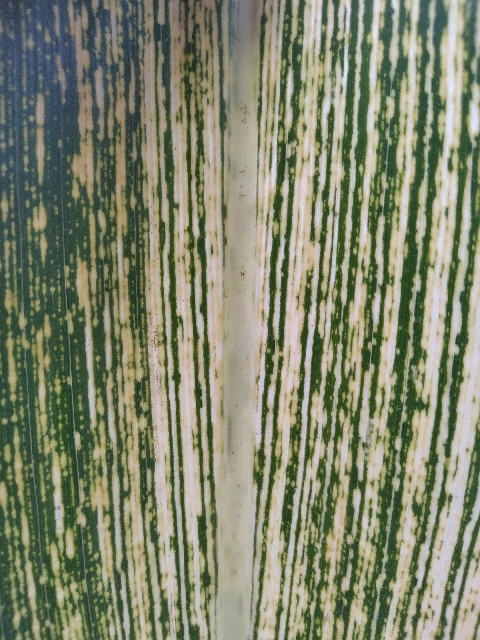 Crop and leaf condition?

maize, maize streak virus
